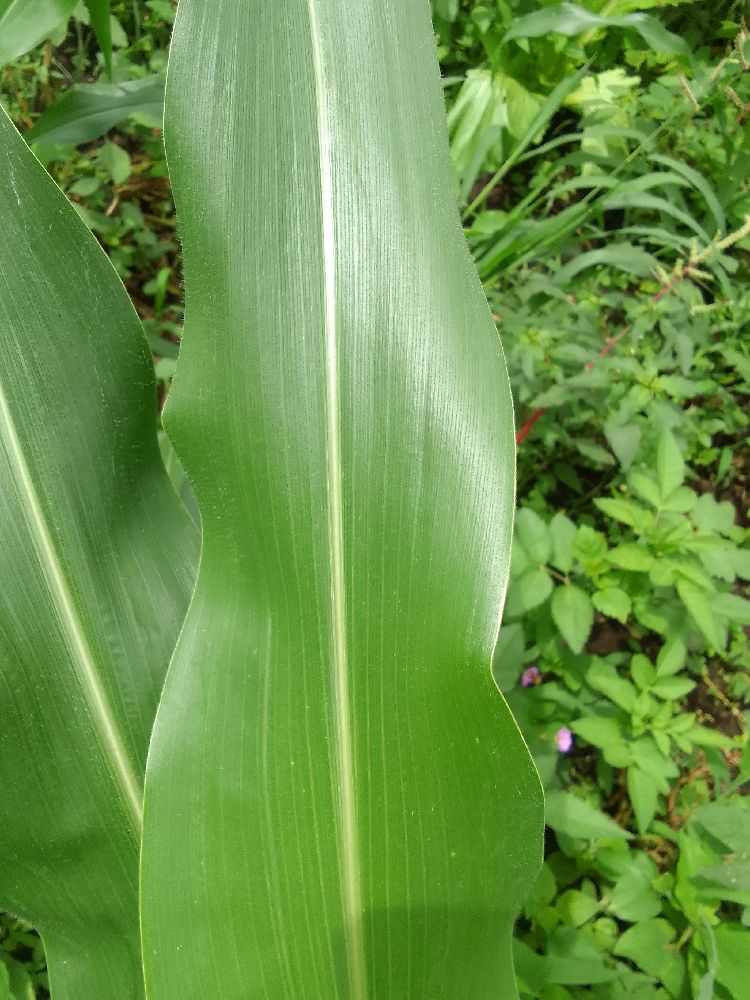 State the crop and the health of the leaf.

maize, healthy
